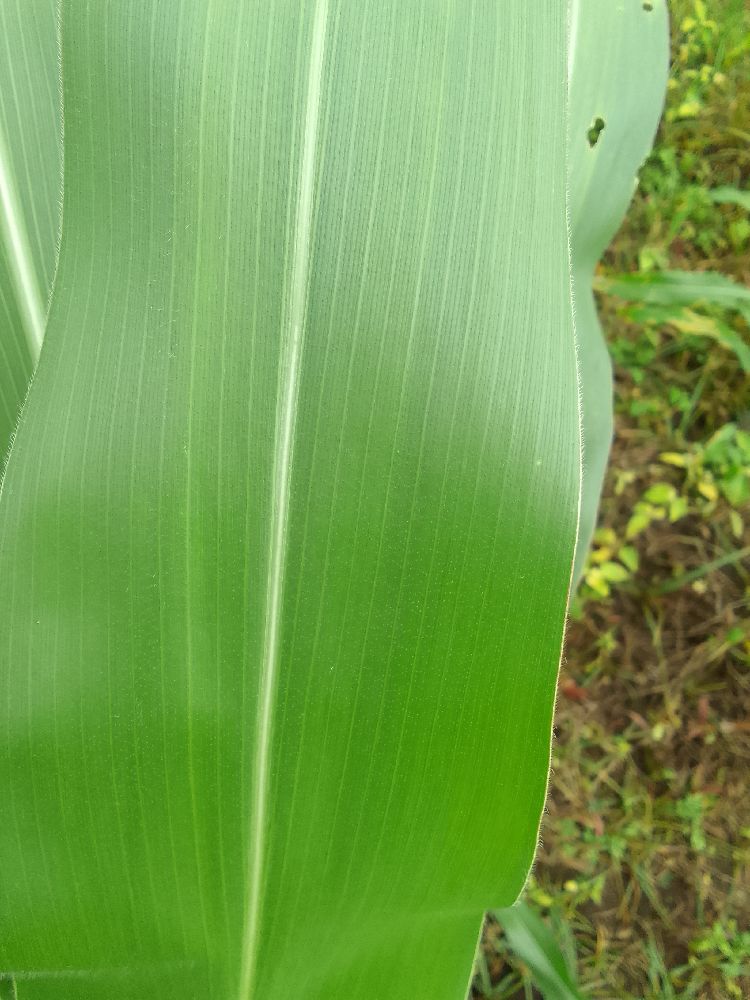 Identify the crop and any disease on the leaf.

maize, healthy
